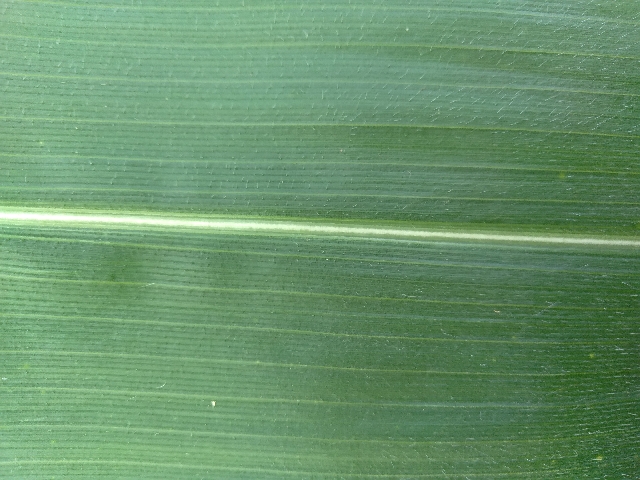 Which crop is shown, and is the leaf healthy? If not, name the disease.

maize, healthy
